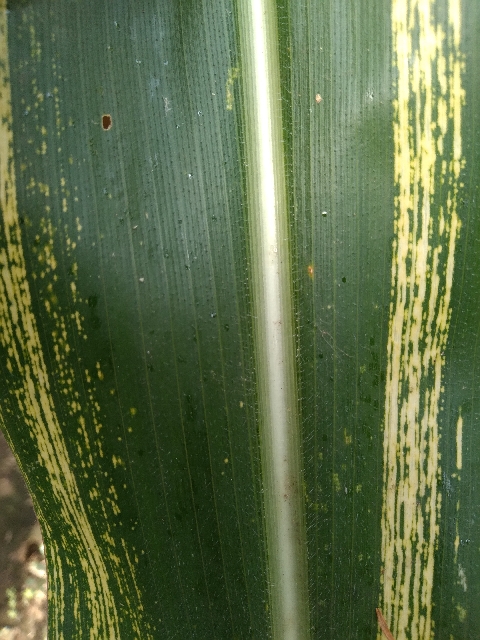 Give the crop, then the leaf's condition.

maize, maize streak virus
